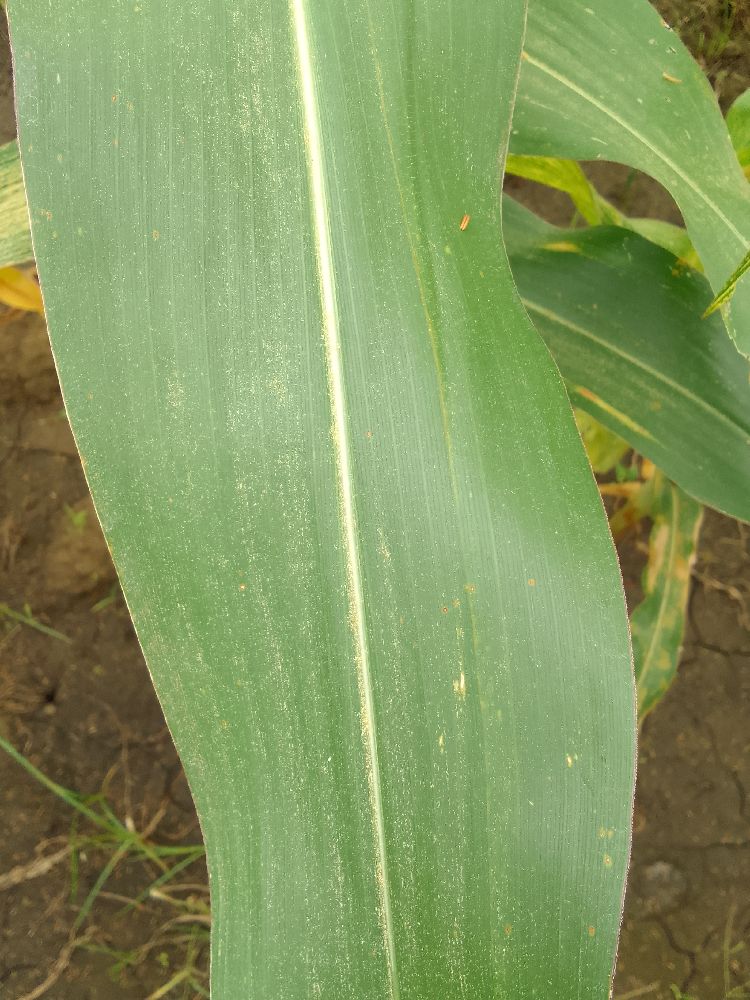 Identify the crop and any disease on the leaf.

maize, healthy
